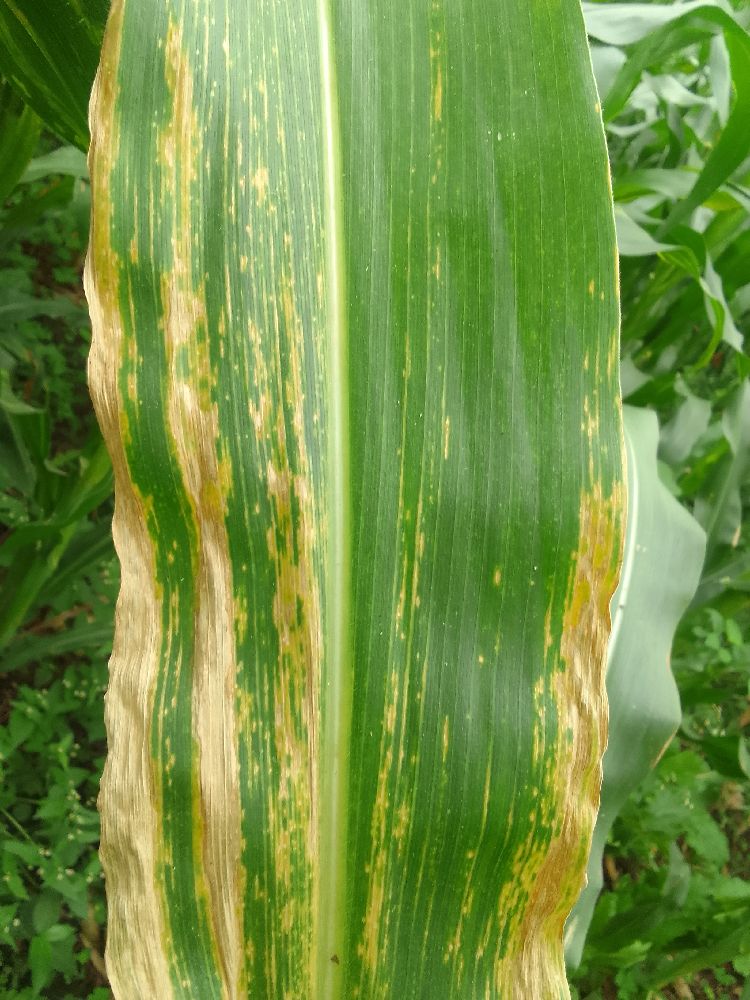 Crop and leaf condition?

maize, maize lethal necrosis
